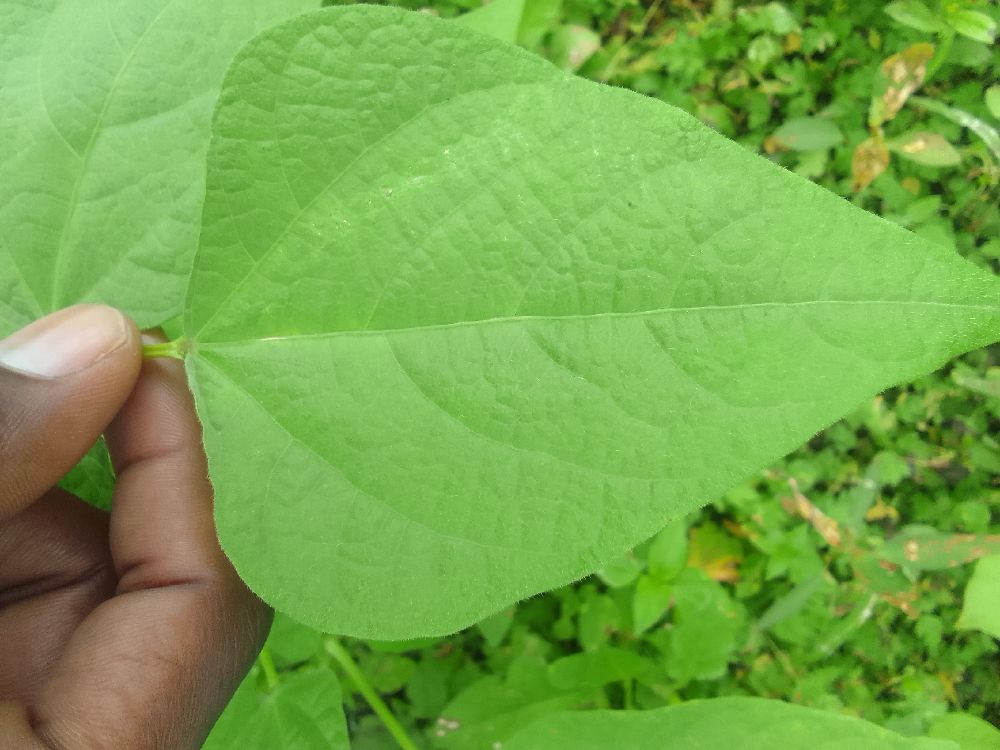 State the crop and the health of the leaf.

common bean, healthy
